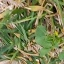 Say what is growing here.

unstructured weed
